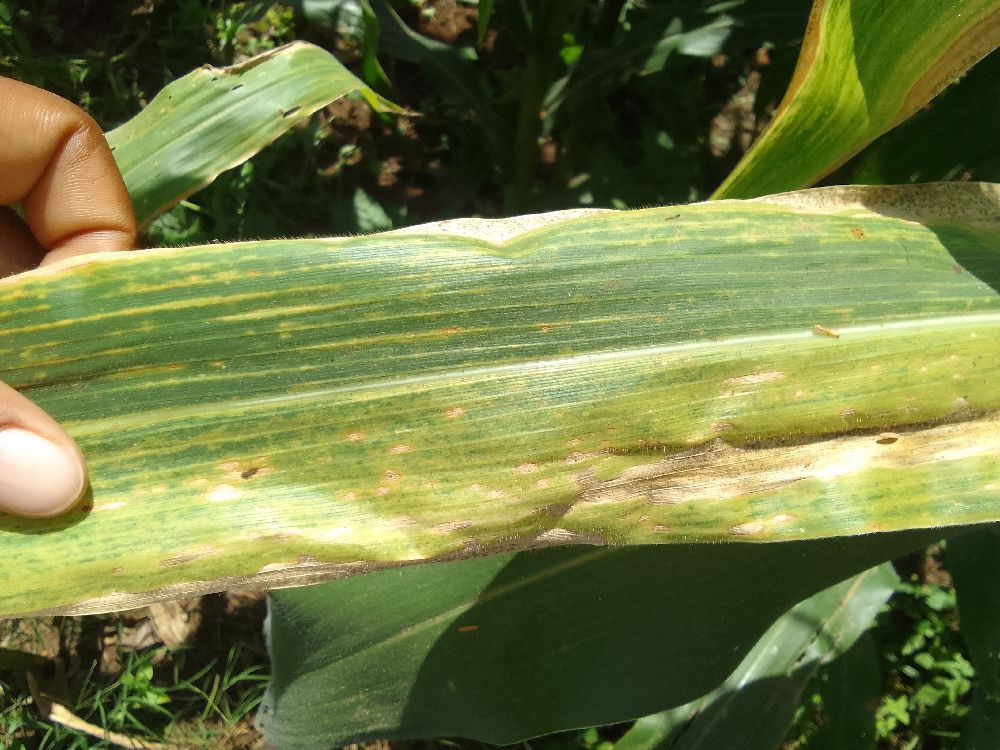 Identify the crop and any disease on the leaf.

maize, maize lethal necrosis
